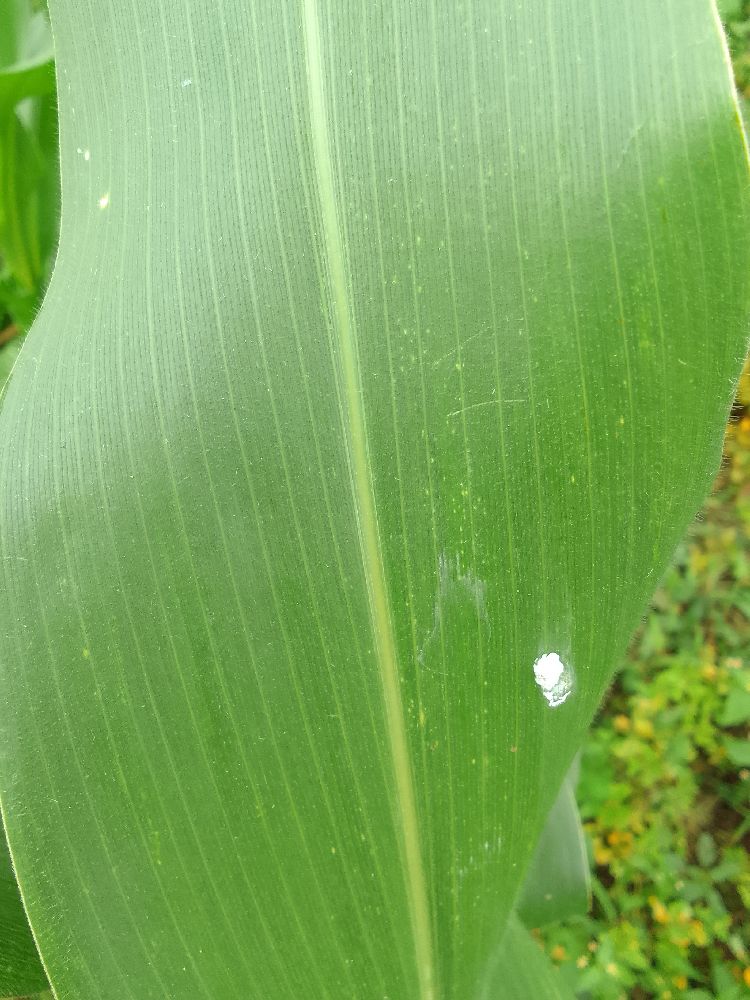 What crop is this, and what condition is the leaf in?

maize, healthy
